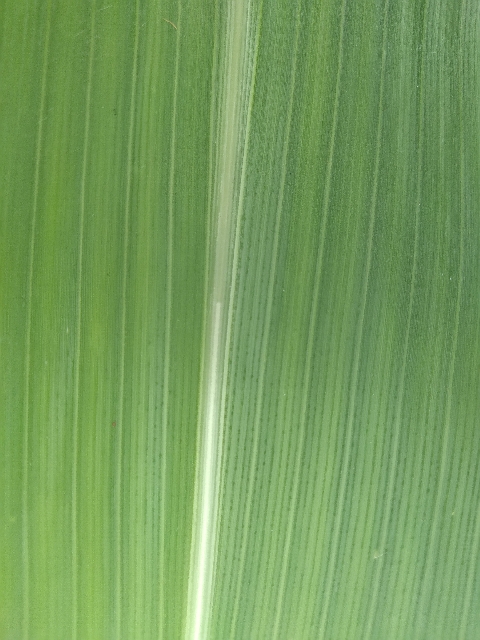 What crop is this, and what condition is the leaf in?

maize, healthy
